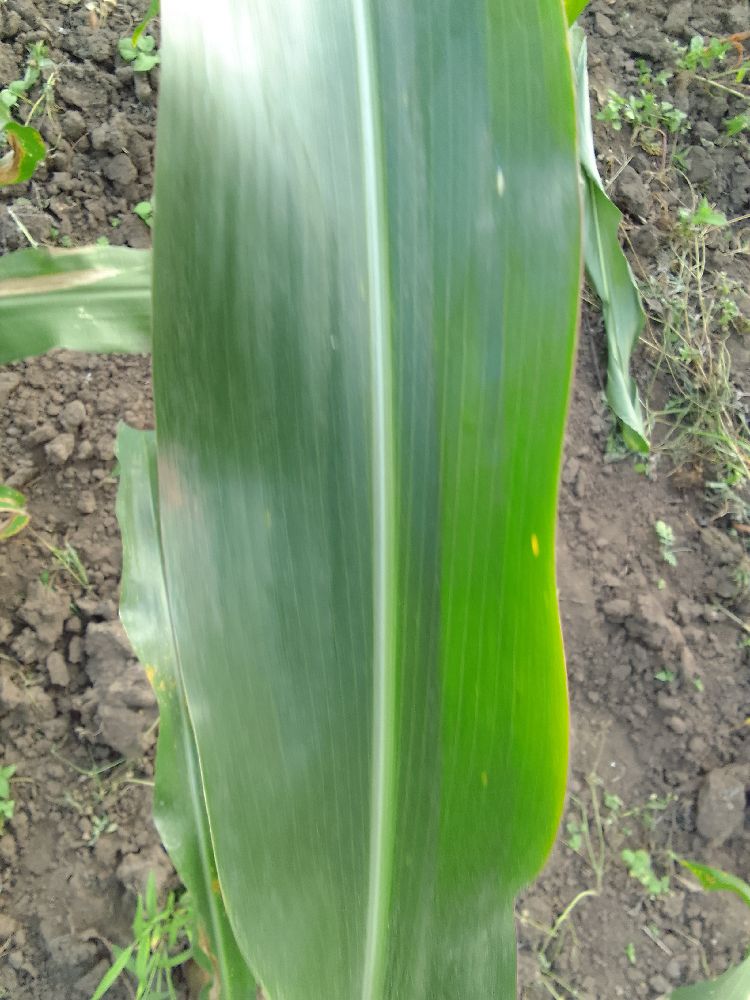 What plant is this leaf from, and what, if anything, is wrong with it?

maize, healthy
